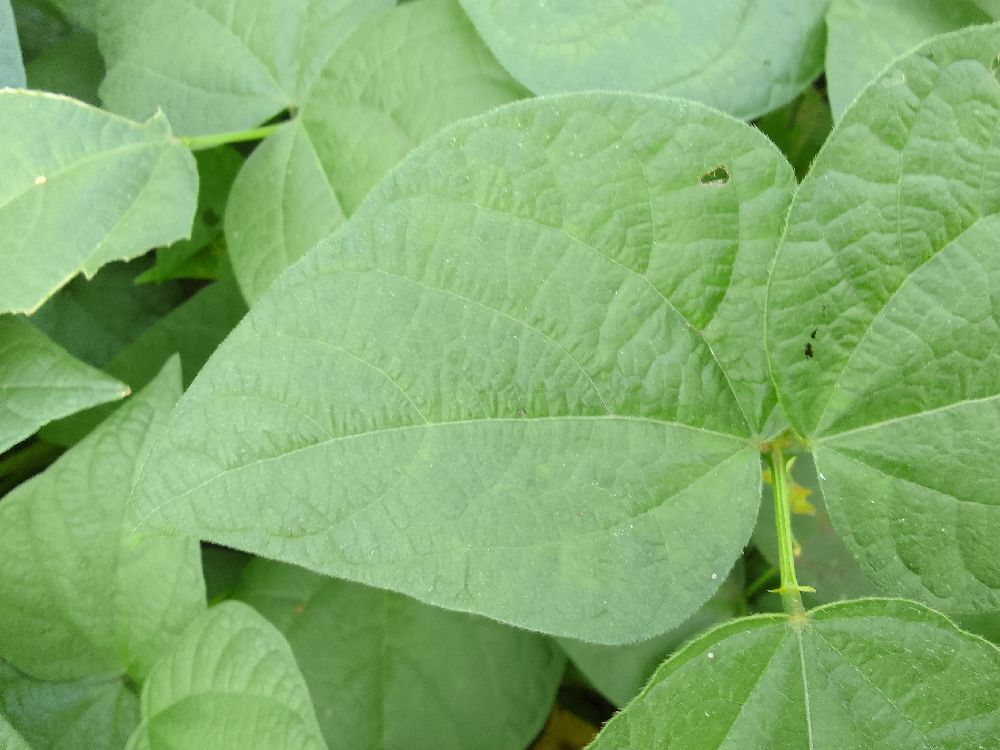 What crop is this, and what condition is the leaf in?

common bean, healthy
